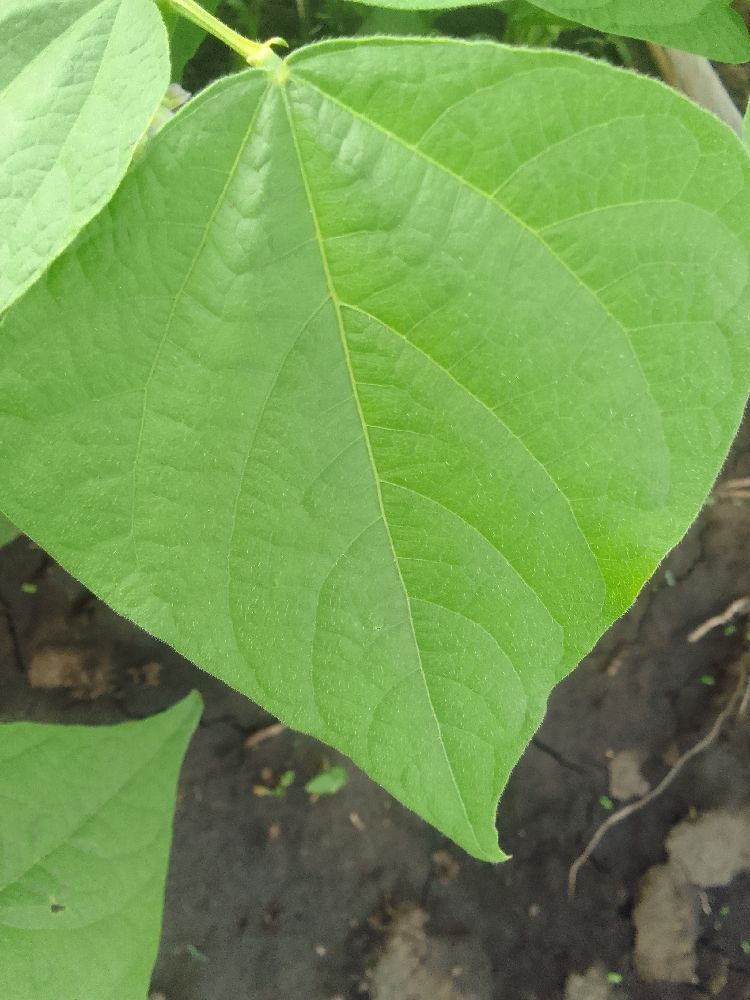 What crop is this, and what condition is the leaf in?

common bean, healthy
